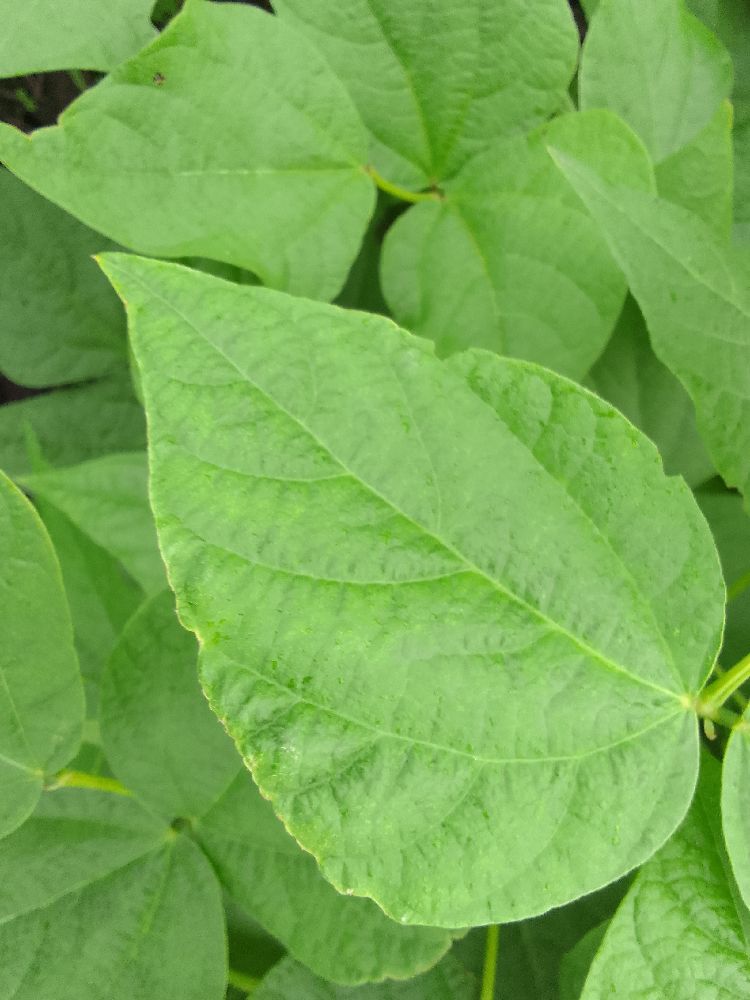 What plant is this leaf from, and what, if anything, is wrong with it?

common bean, healthy
